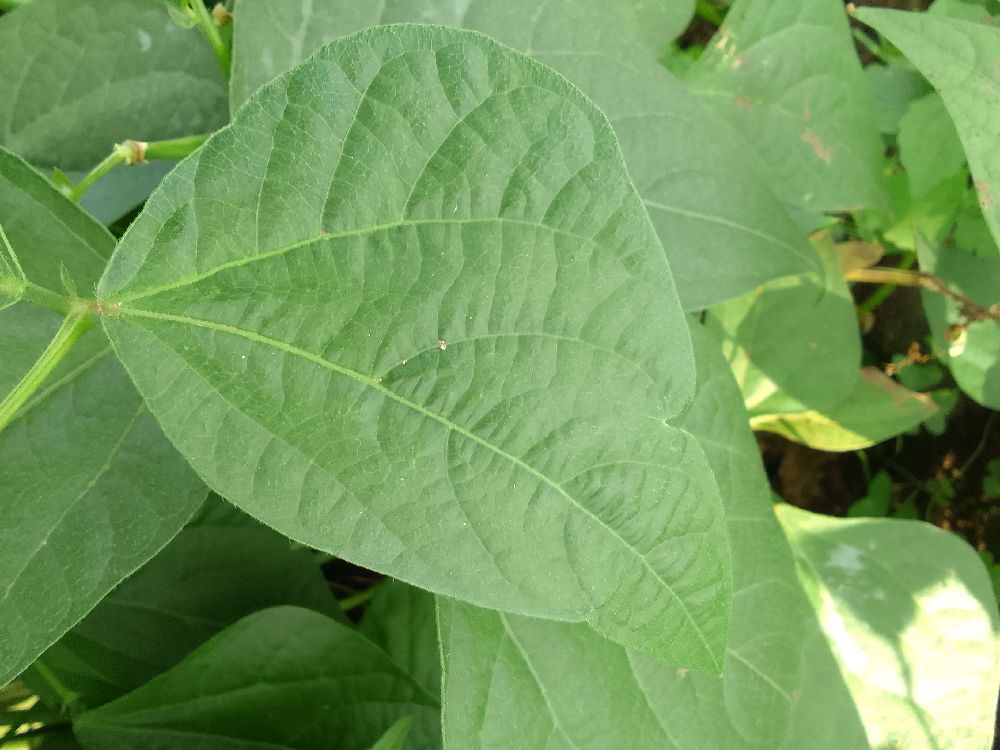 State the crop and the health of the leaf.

common bean, healthy
